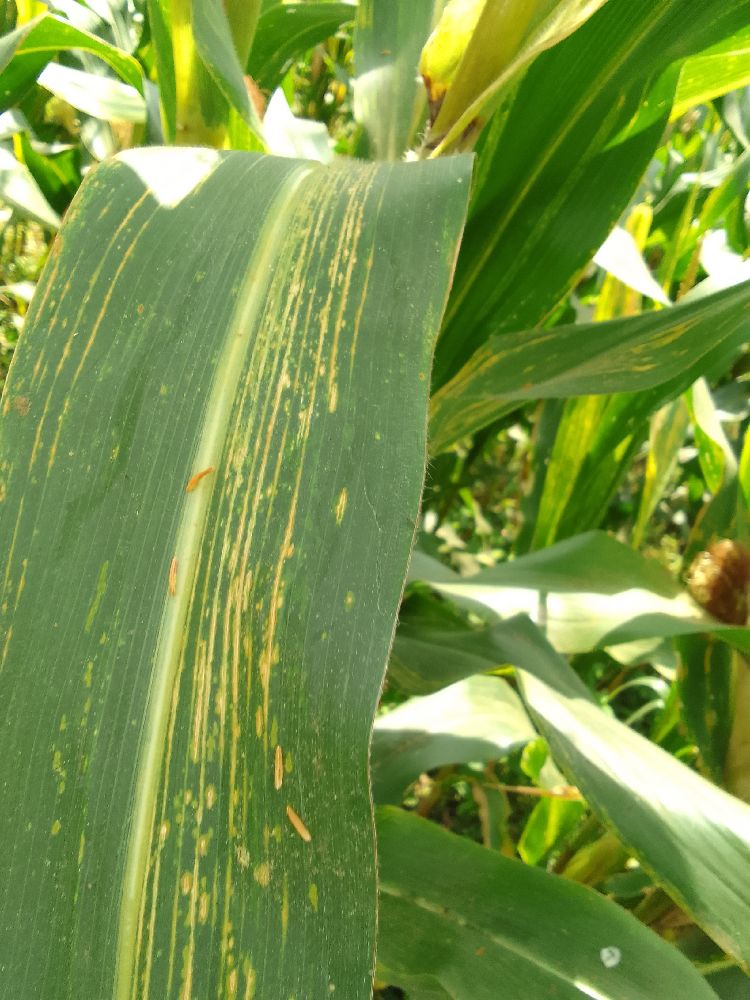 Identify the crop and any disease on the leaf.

maize, maize lethal necrosis
